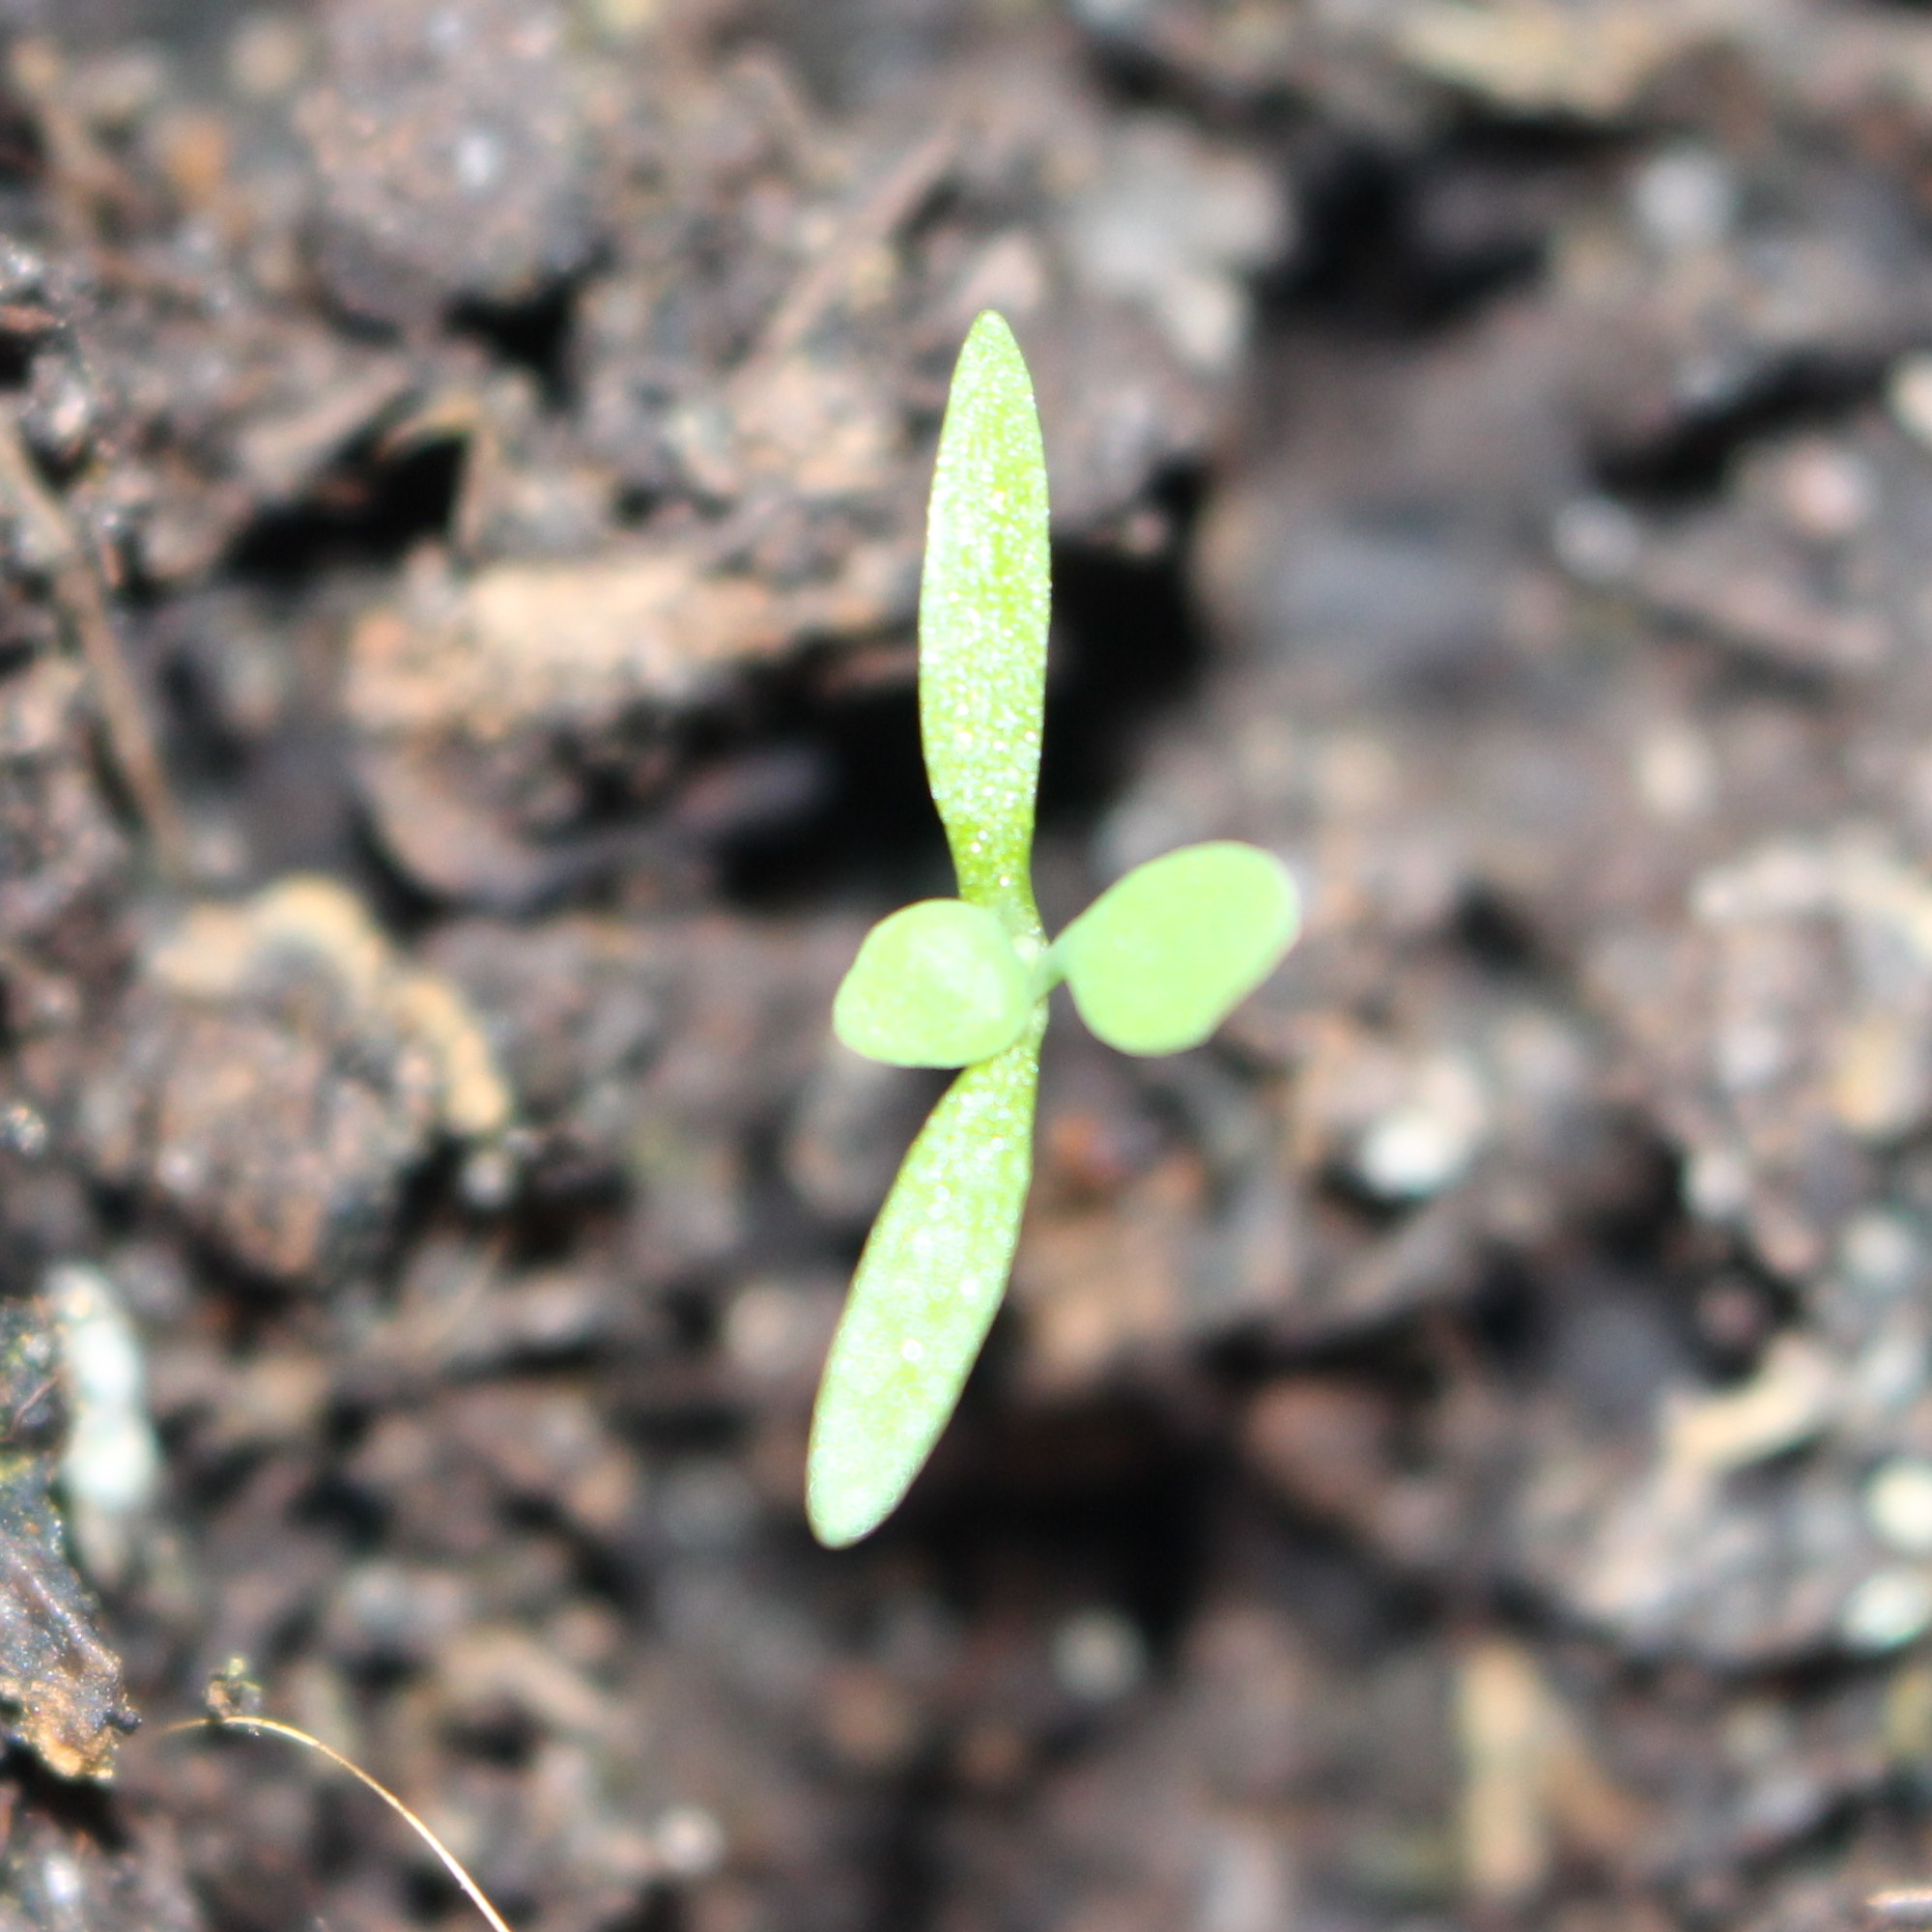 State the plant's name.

Papaver rhoeas
